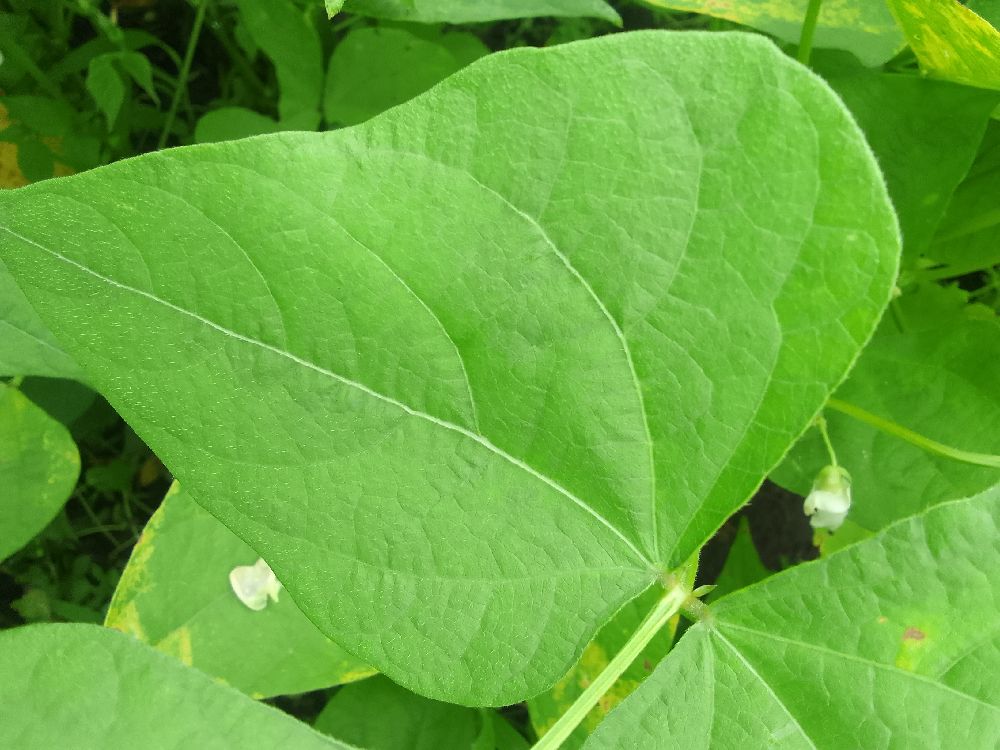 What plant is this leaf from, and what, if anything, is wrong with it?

common bean, healthy
